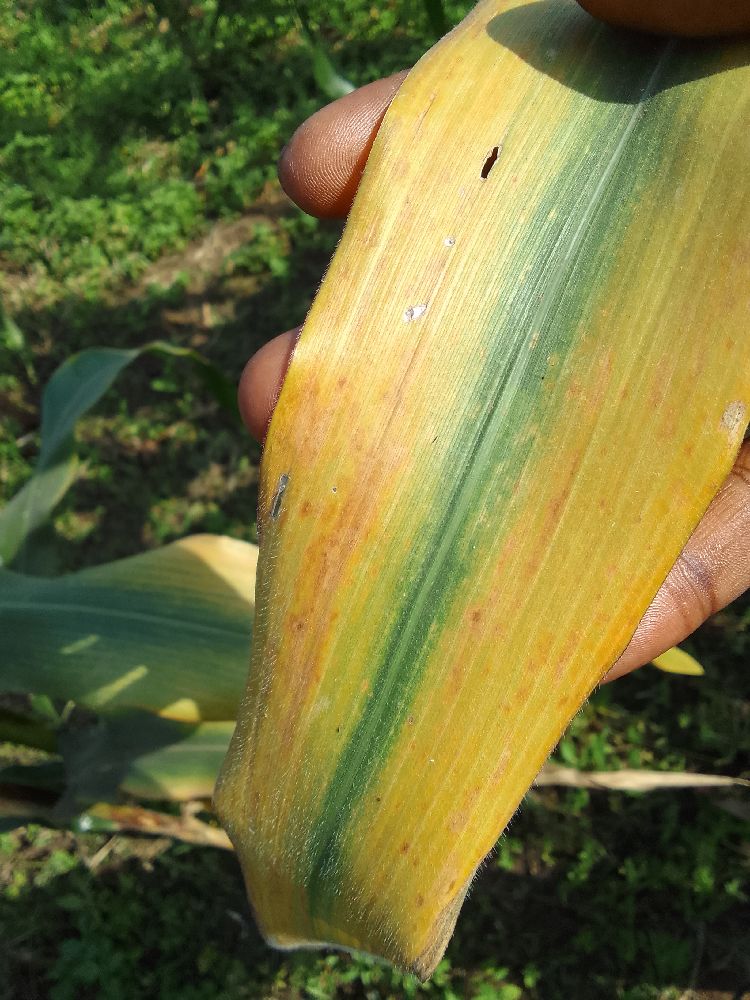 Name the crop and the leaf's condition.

maize, maize lethal necrosis
